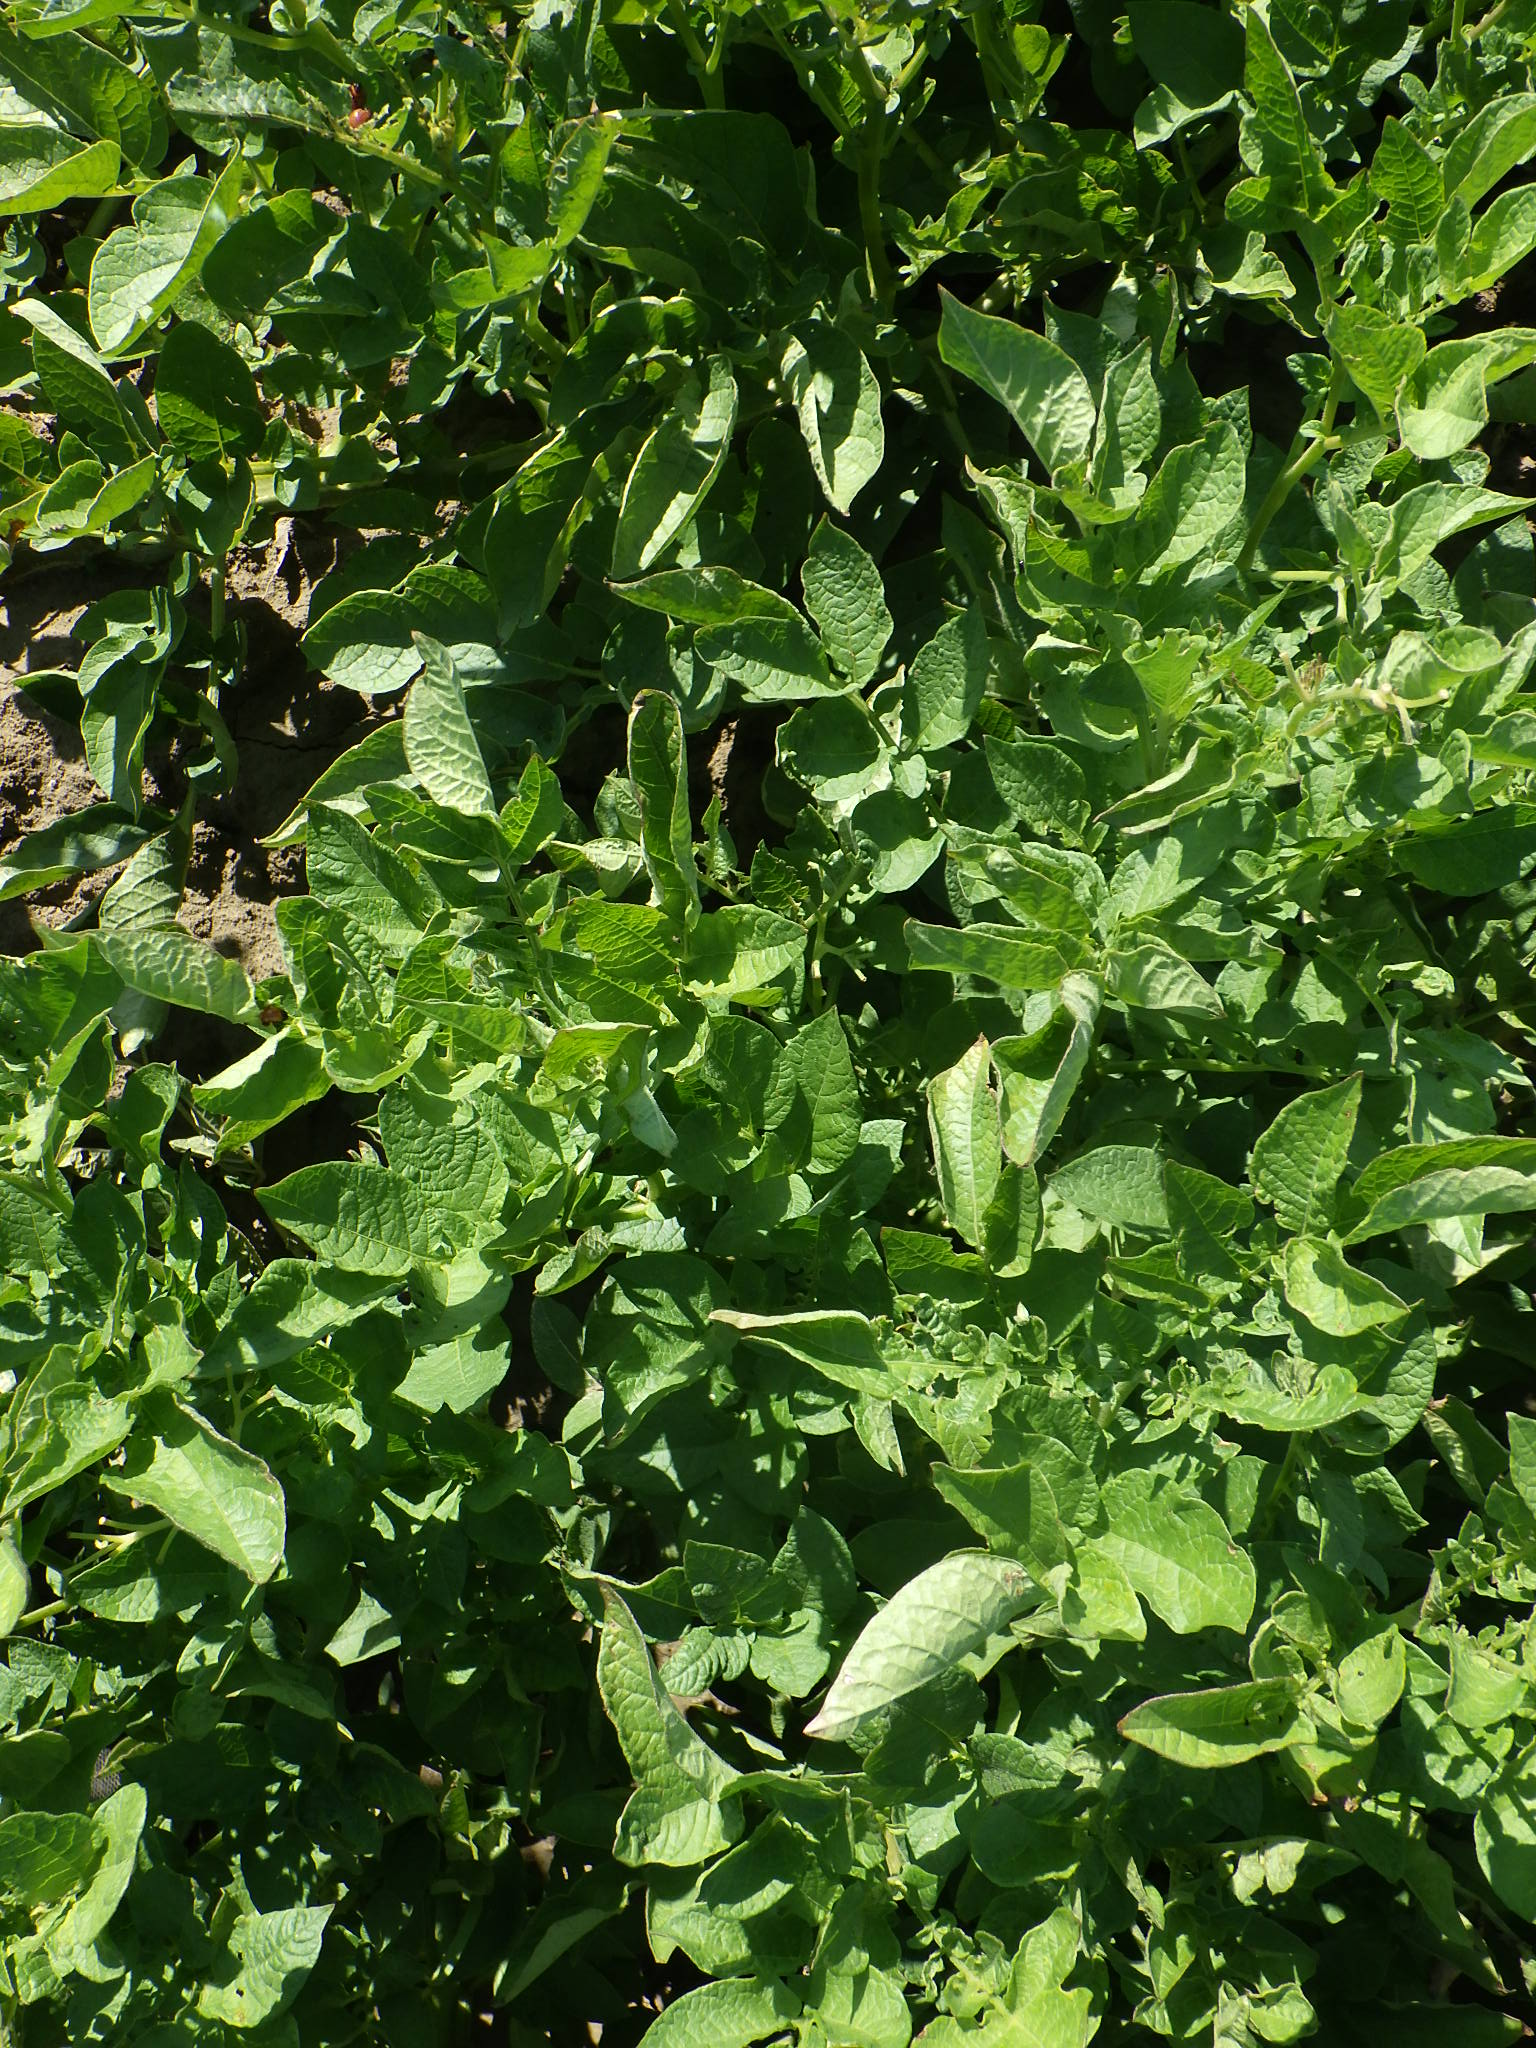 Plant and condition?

potato, colorado potato beetle
